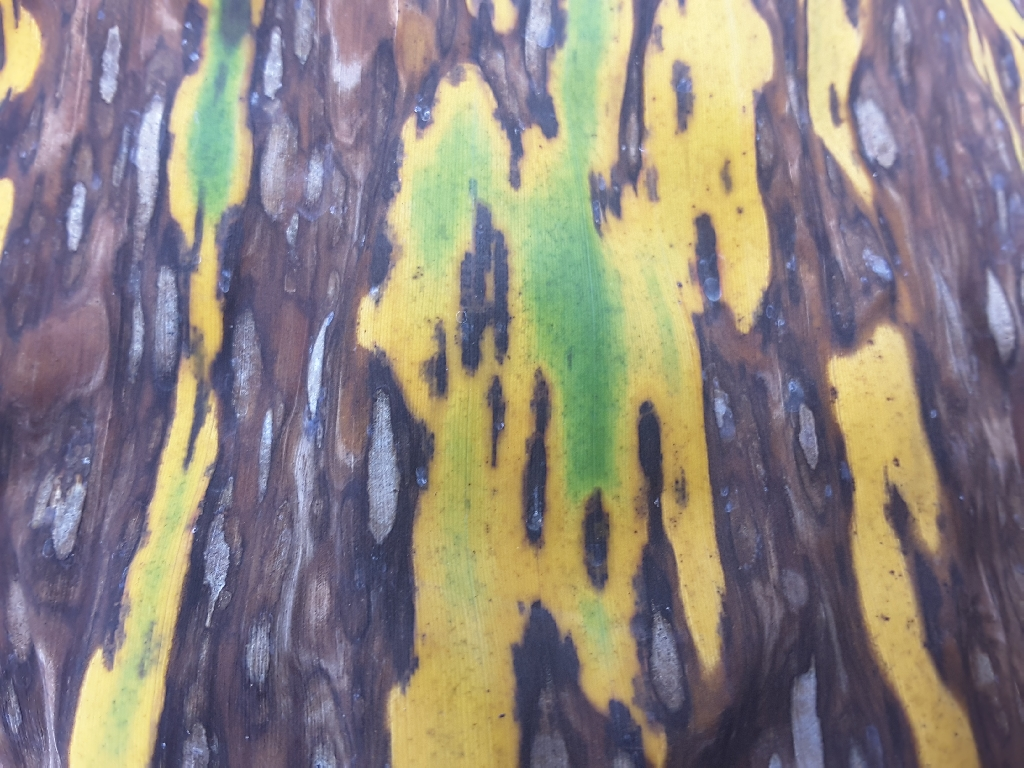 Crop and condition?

banana, black sigatoka
